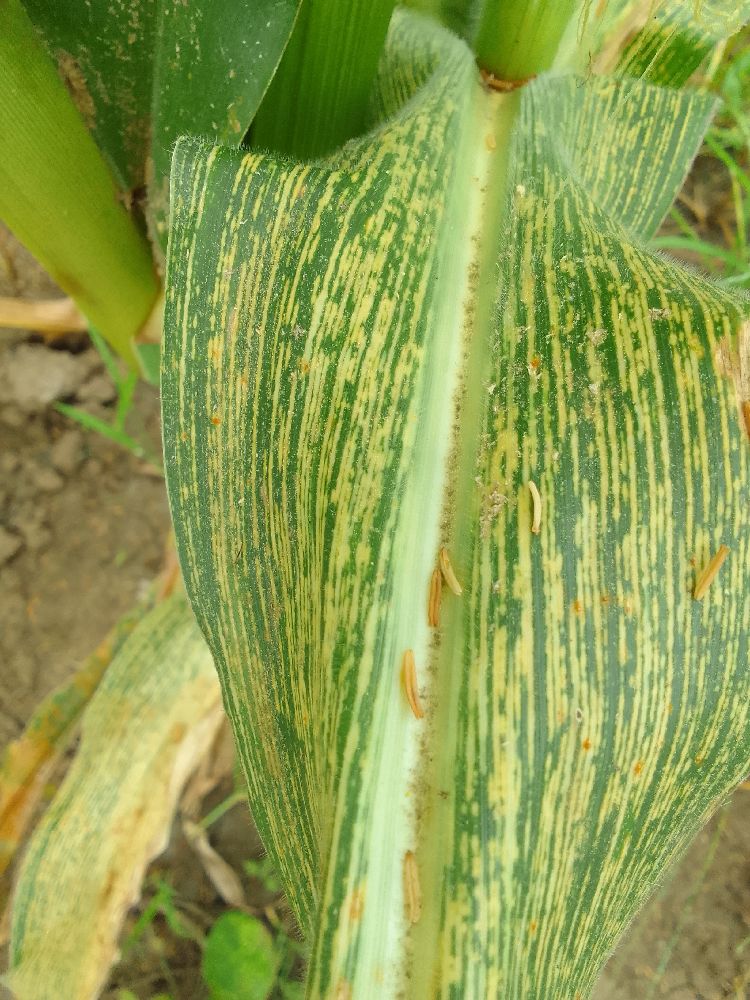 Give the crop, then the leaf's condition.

maize, maize streak virus
